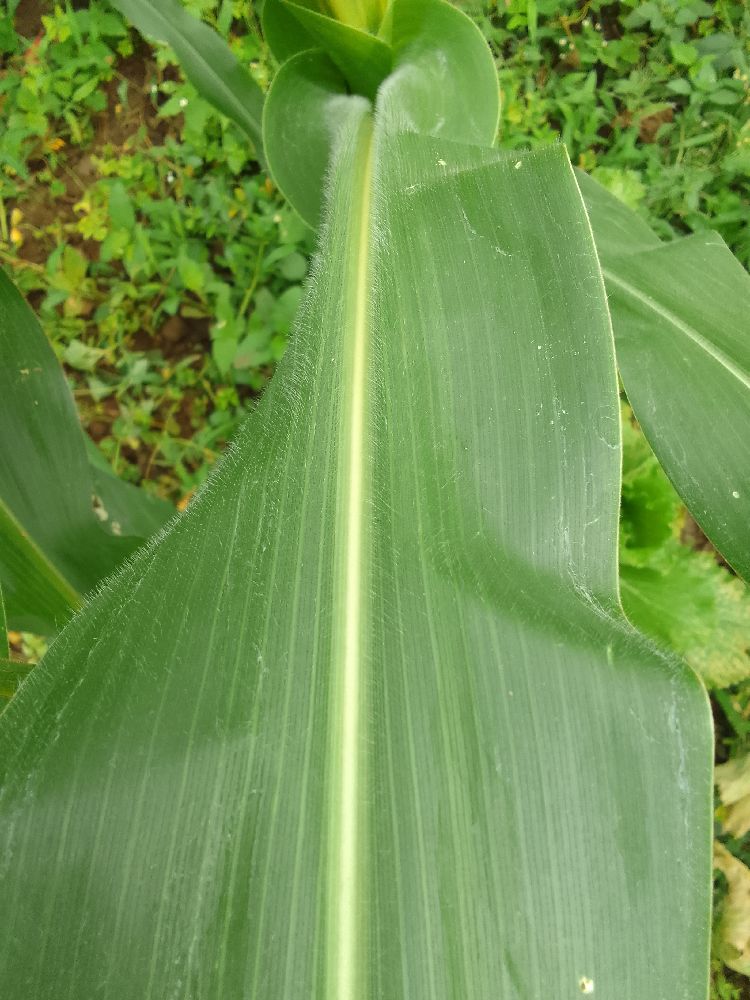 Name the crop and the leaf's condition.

maize, healthy
